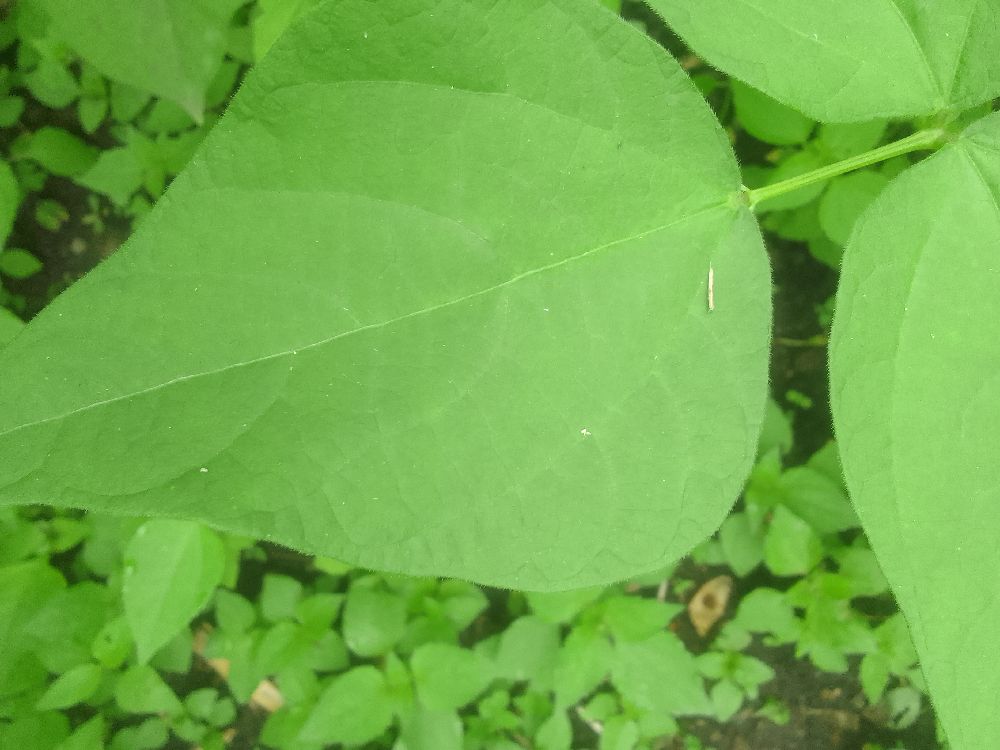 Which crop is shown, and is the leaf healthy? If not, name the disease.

common bean, healthy
